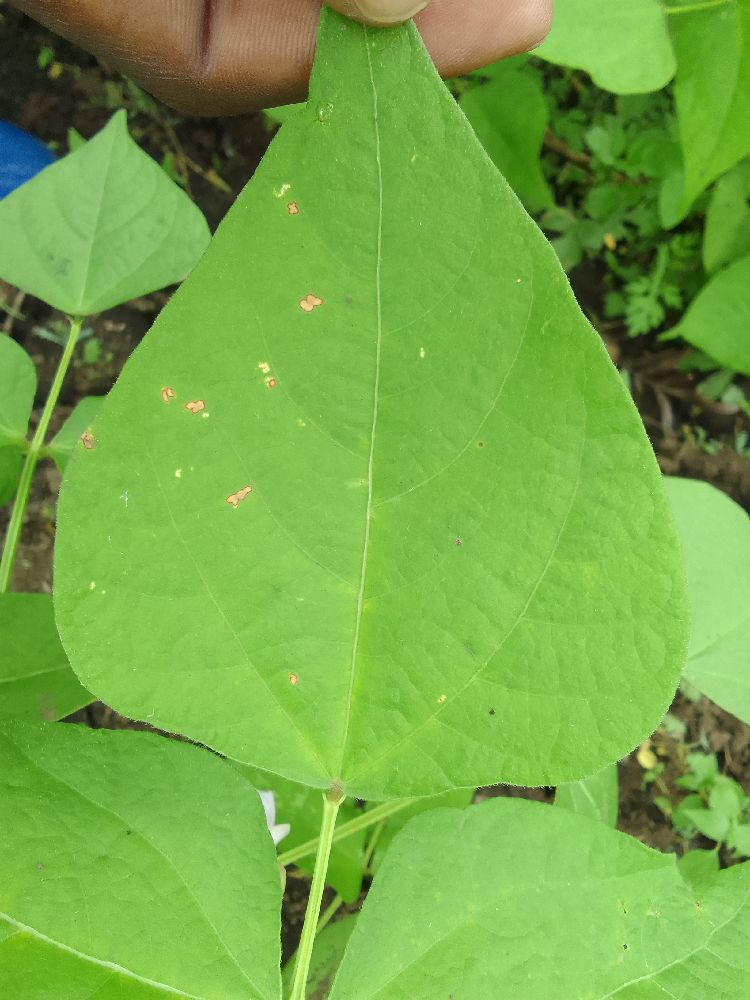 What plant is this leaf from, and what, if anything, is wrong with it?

common bean, healthy
